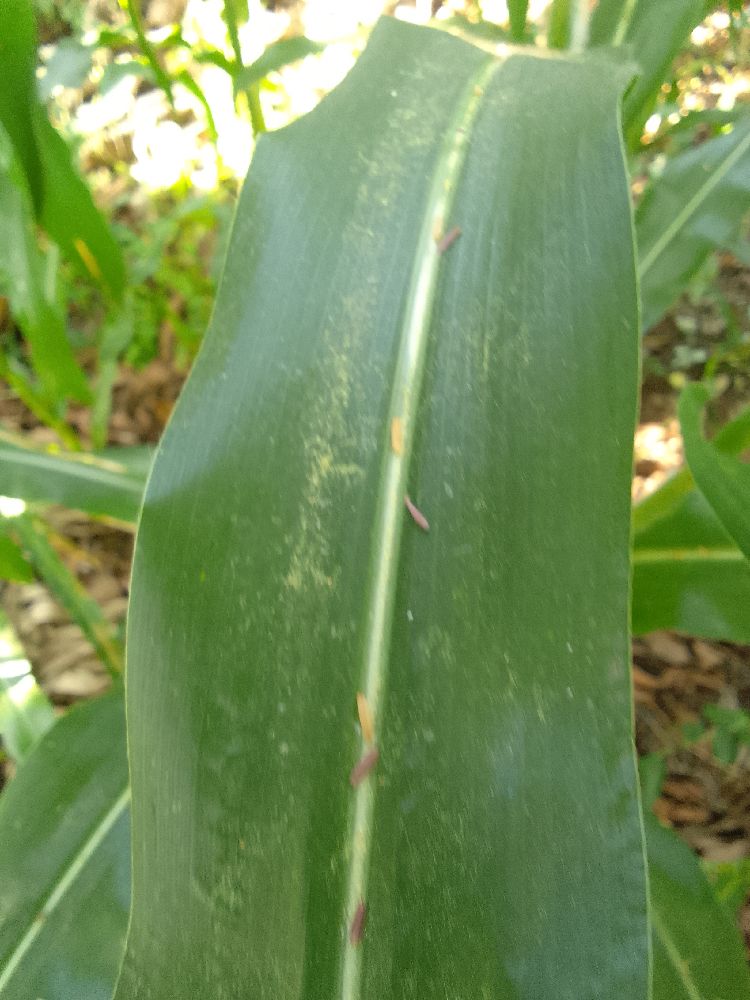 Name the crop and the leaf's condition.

maize, healthy
